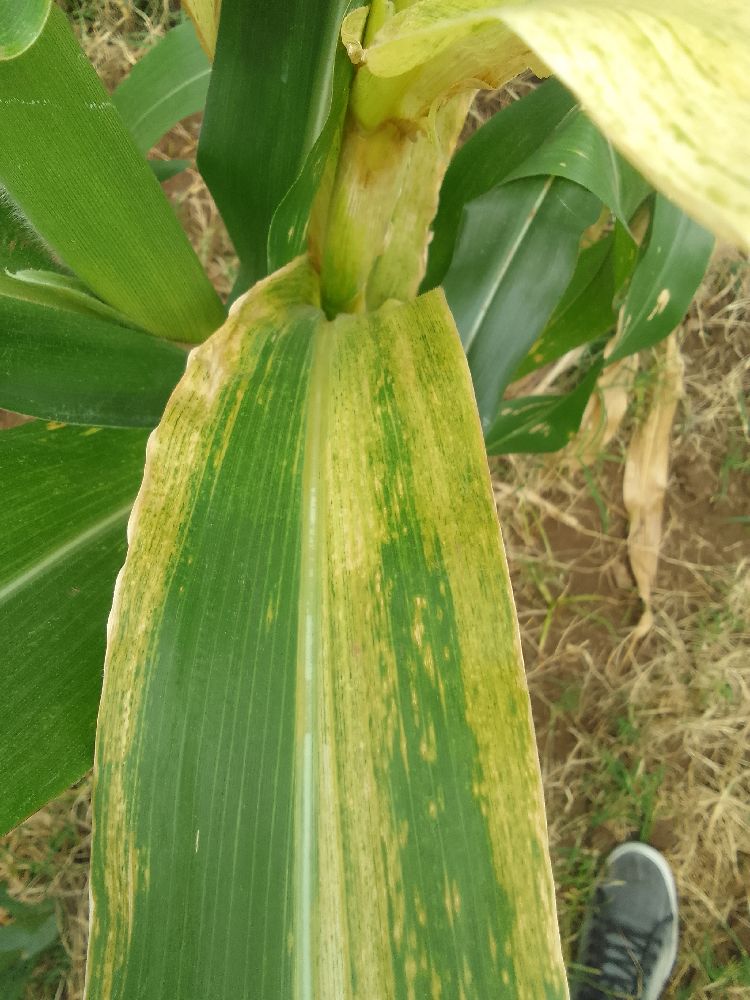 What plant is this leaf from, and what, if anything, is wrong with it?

maize, maize lethal necrosis
